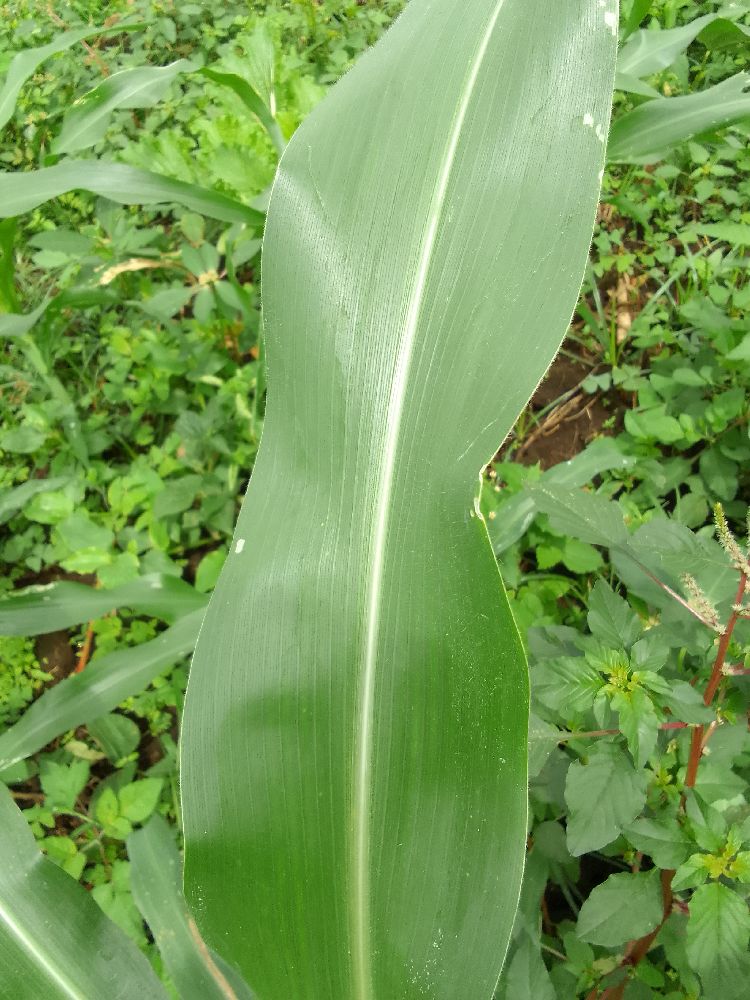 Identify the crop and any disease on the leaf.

maize, healthy
